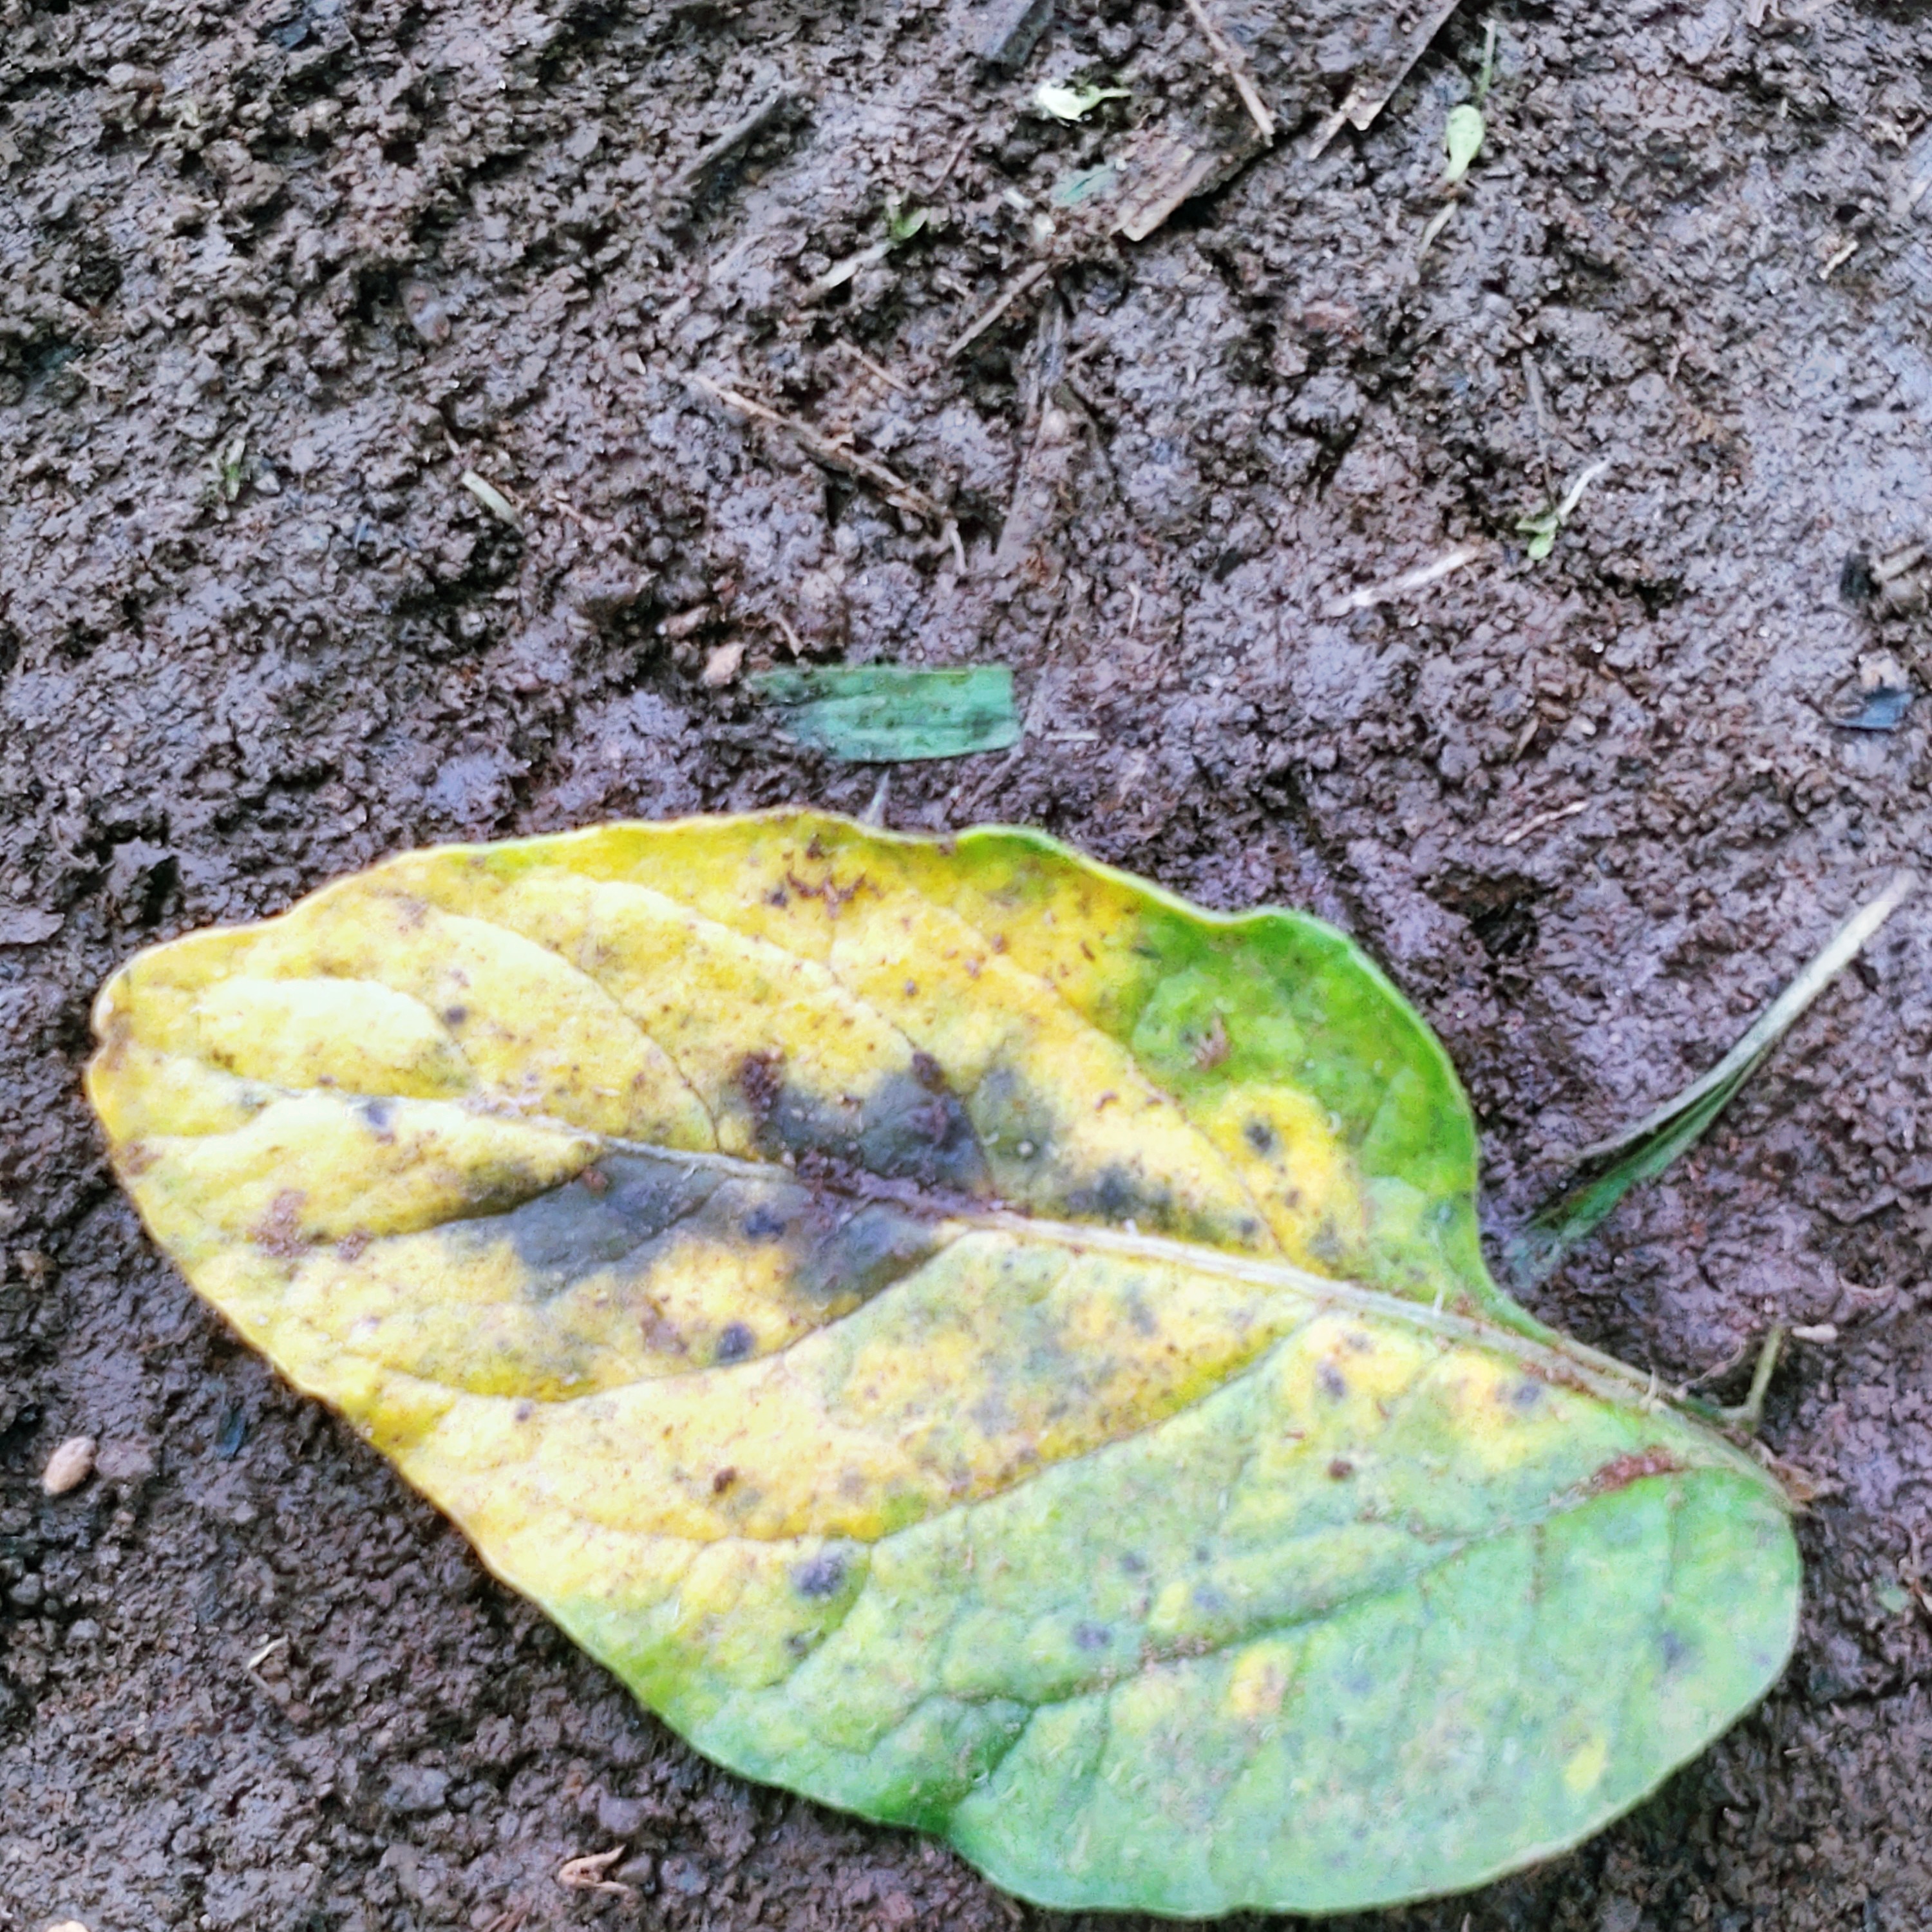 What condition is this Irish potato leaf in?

late blight
